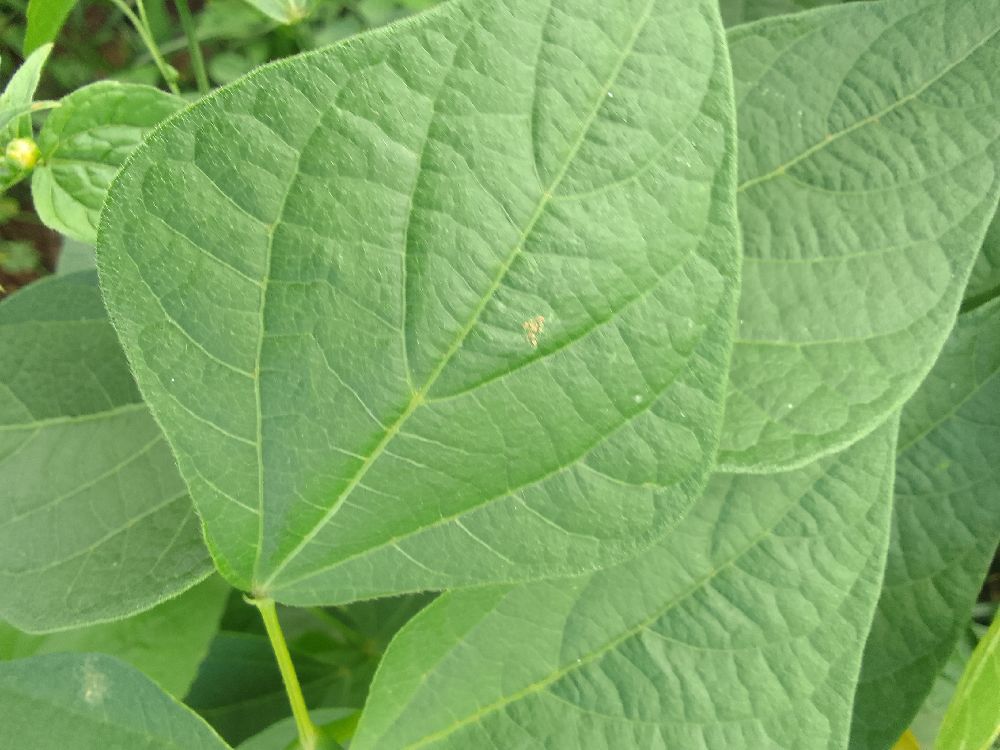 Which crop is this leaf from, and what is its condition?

common bean, healthy
